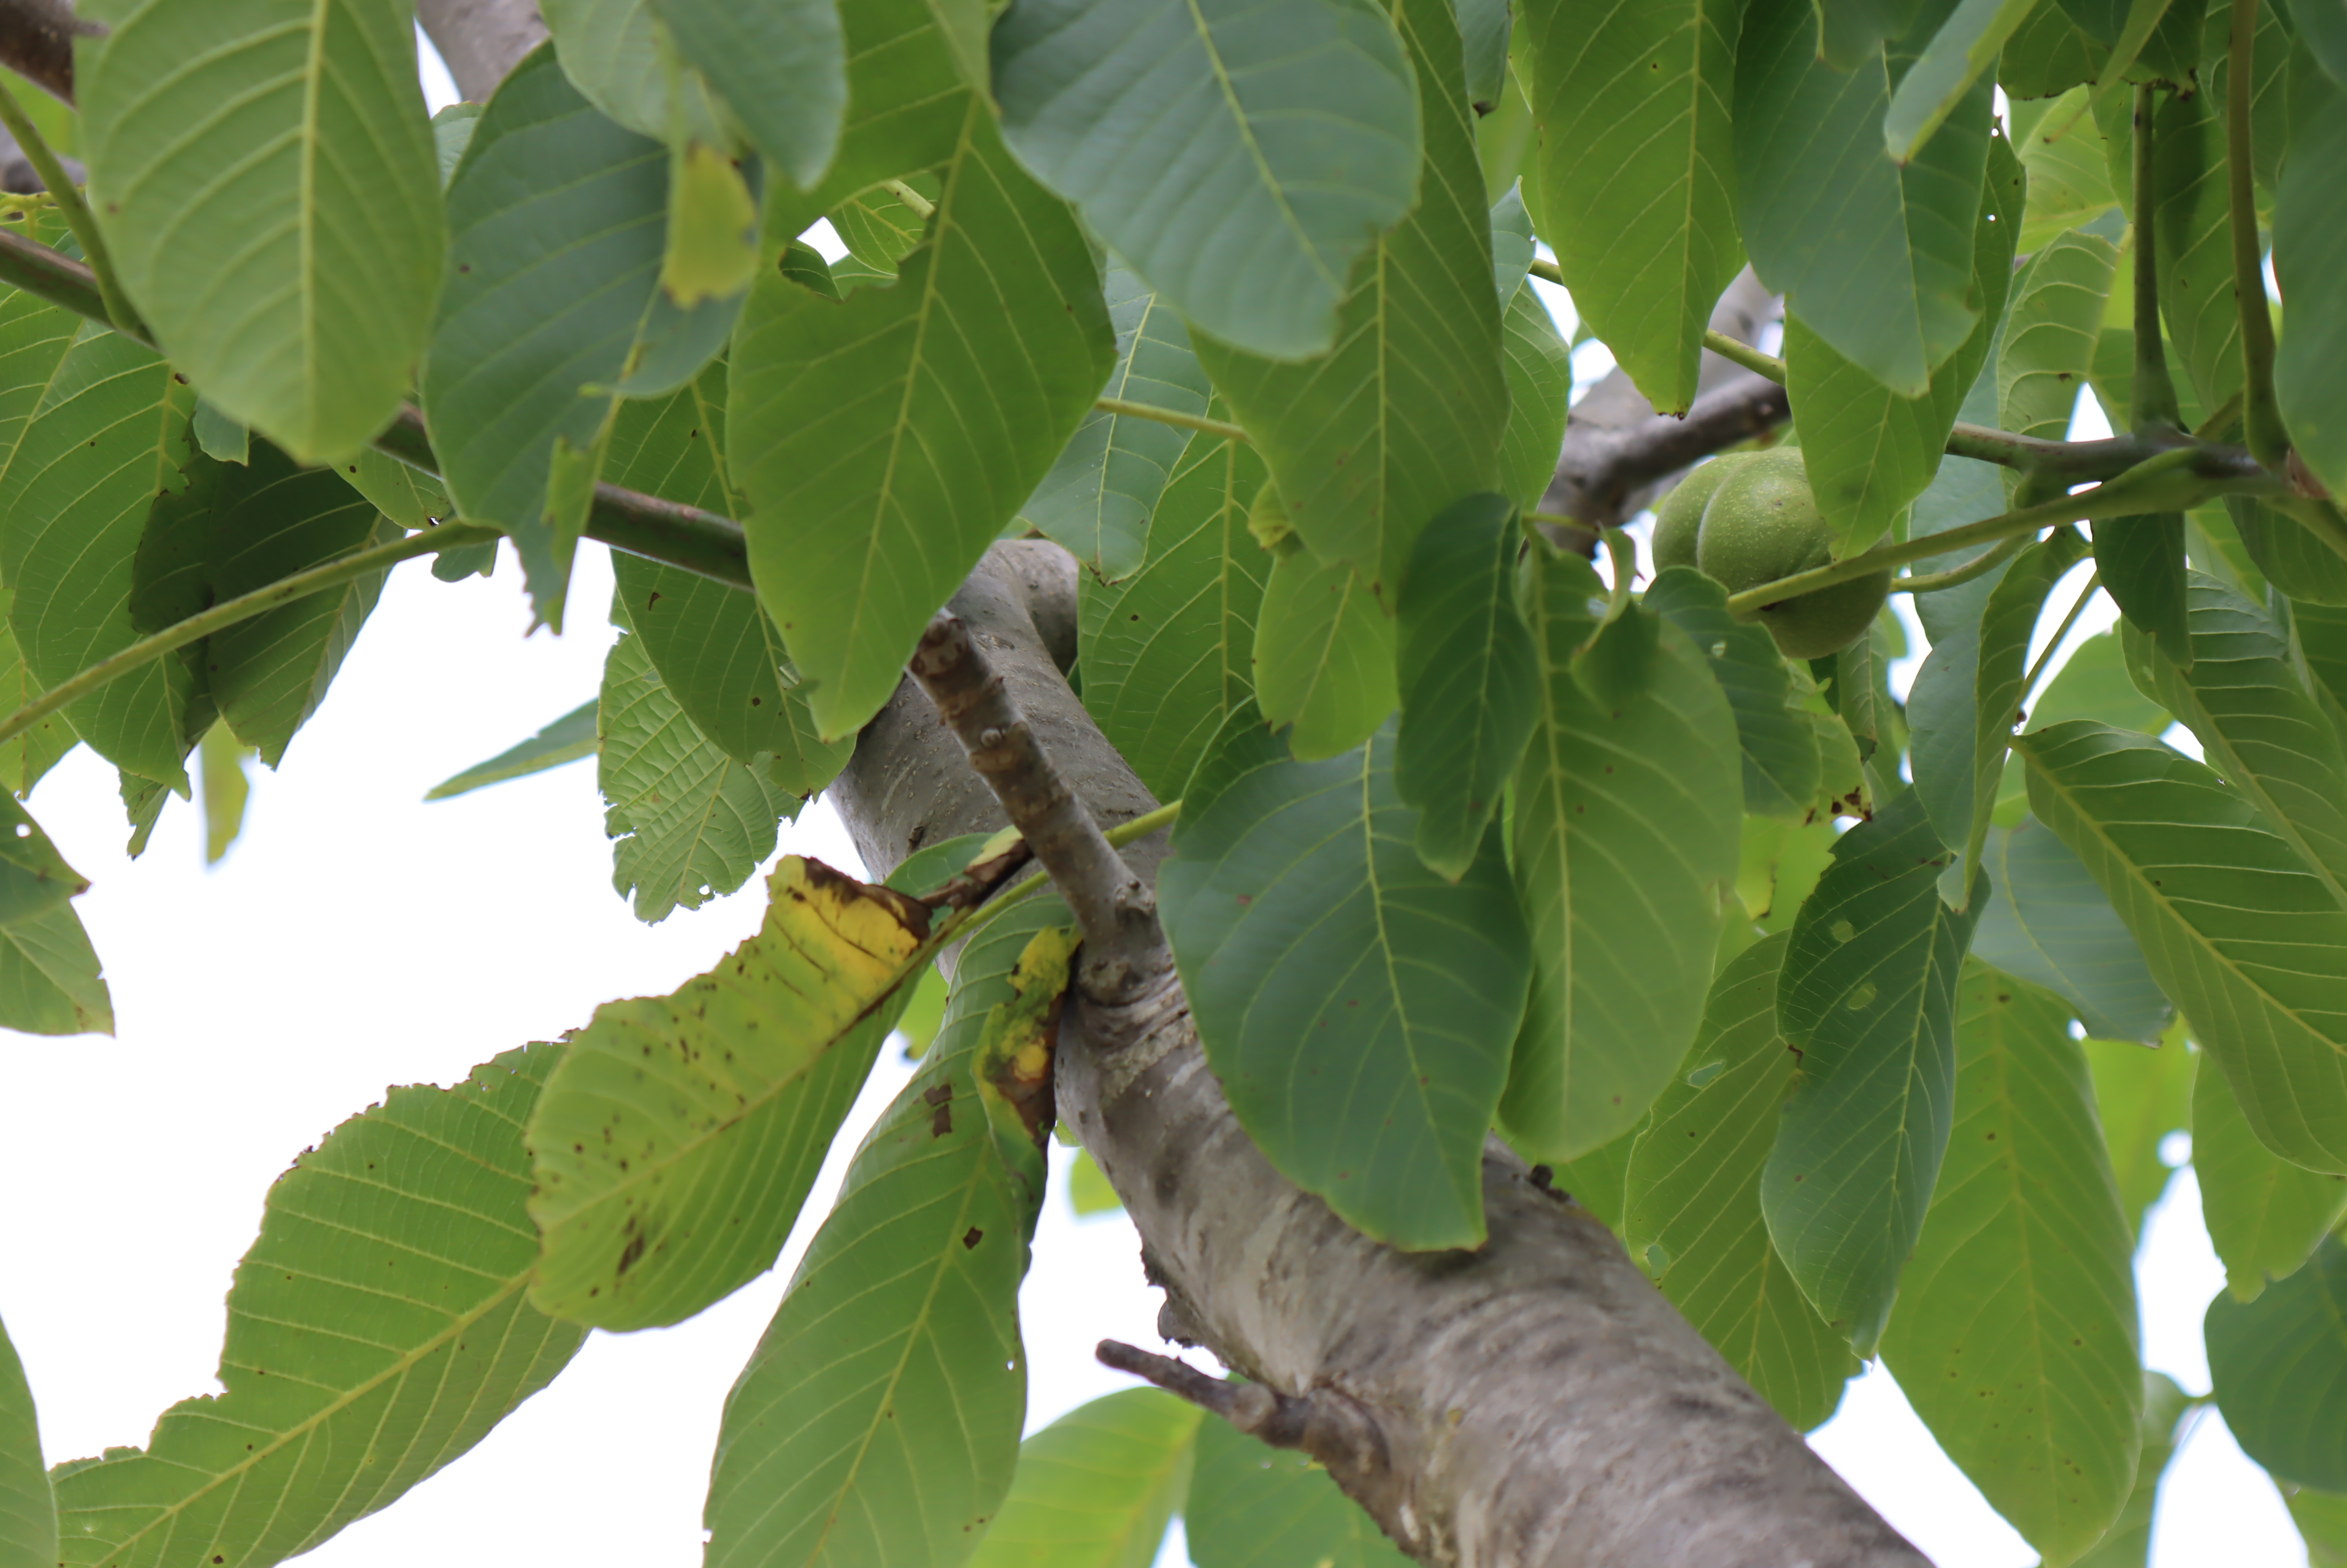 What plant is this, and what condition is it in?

walnut, anthracnose, phytophagous
